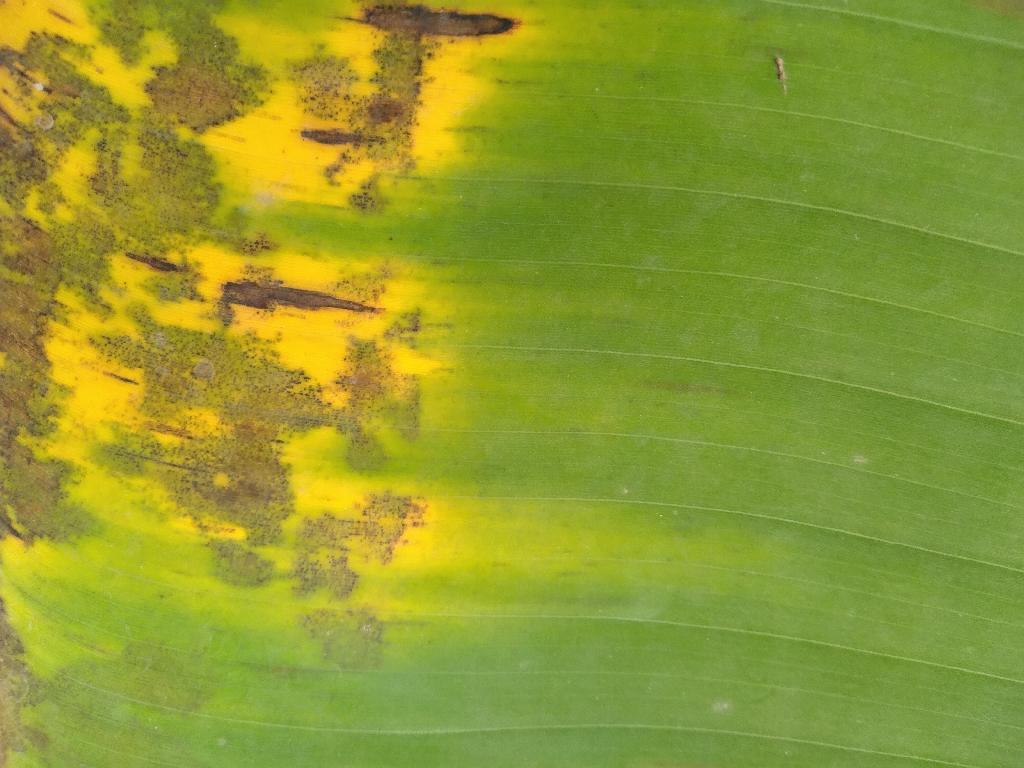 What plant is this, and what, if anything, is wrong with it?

banana, black sigatoka
